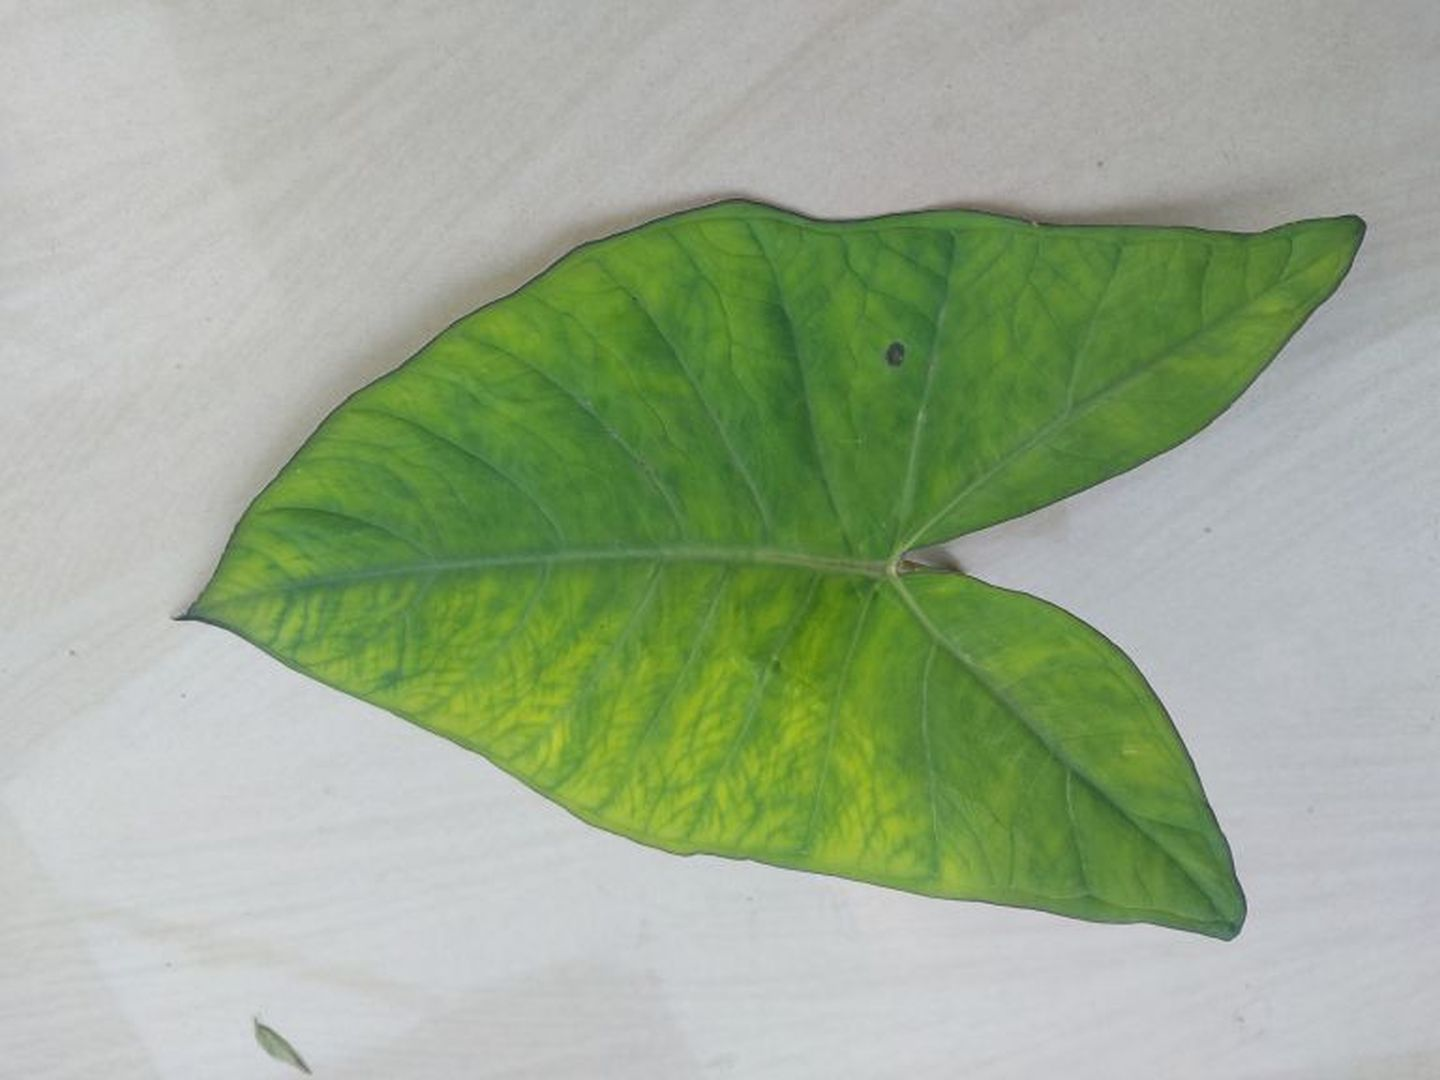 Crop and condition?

taro, mosaic
